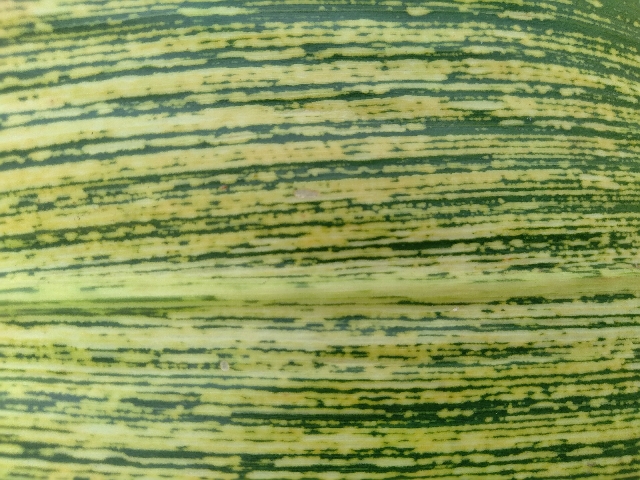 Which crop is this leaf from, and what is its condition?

maize, maize streak virus
